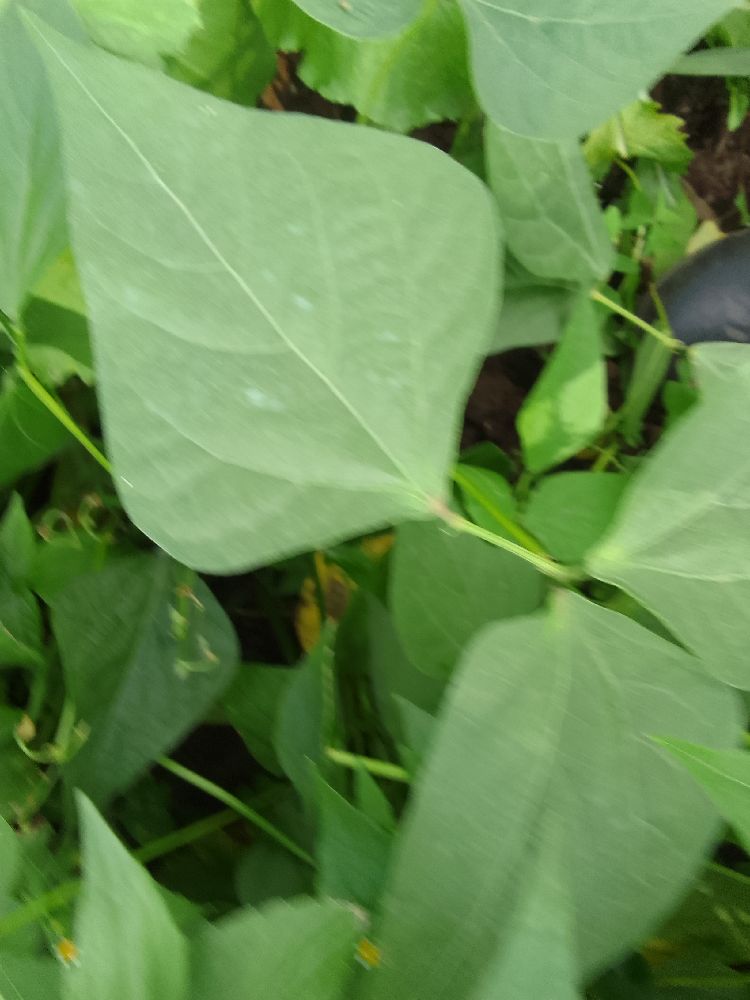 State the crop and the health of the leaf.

common bean, healthy
